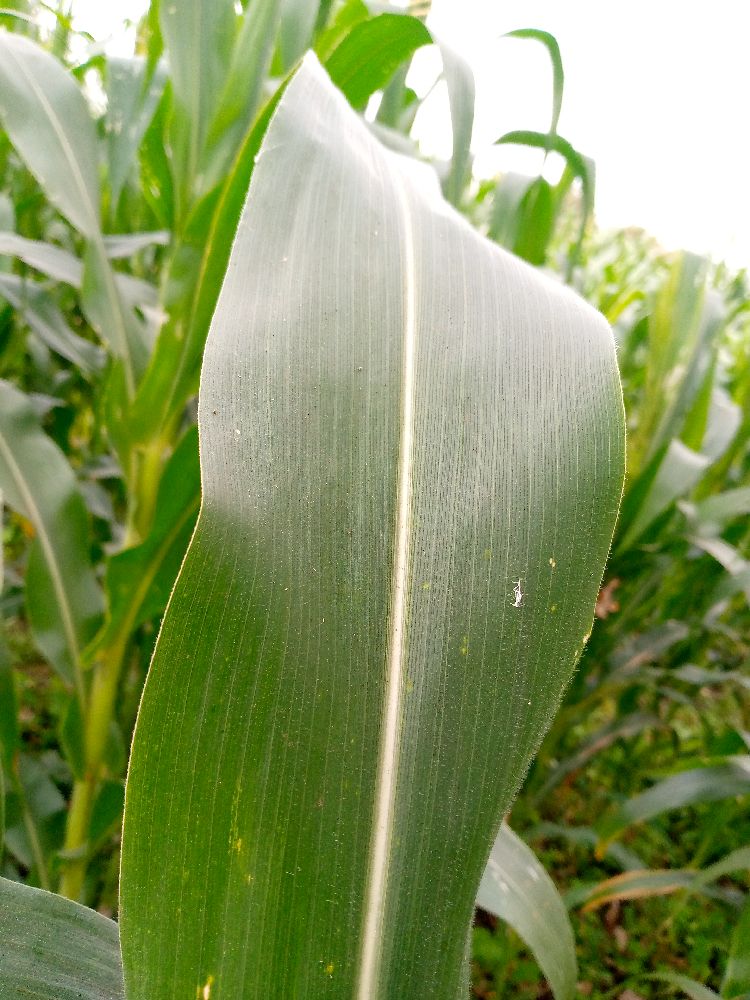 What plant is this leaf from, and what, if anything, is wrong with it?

maize, healthy
